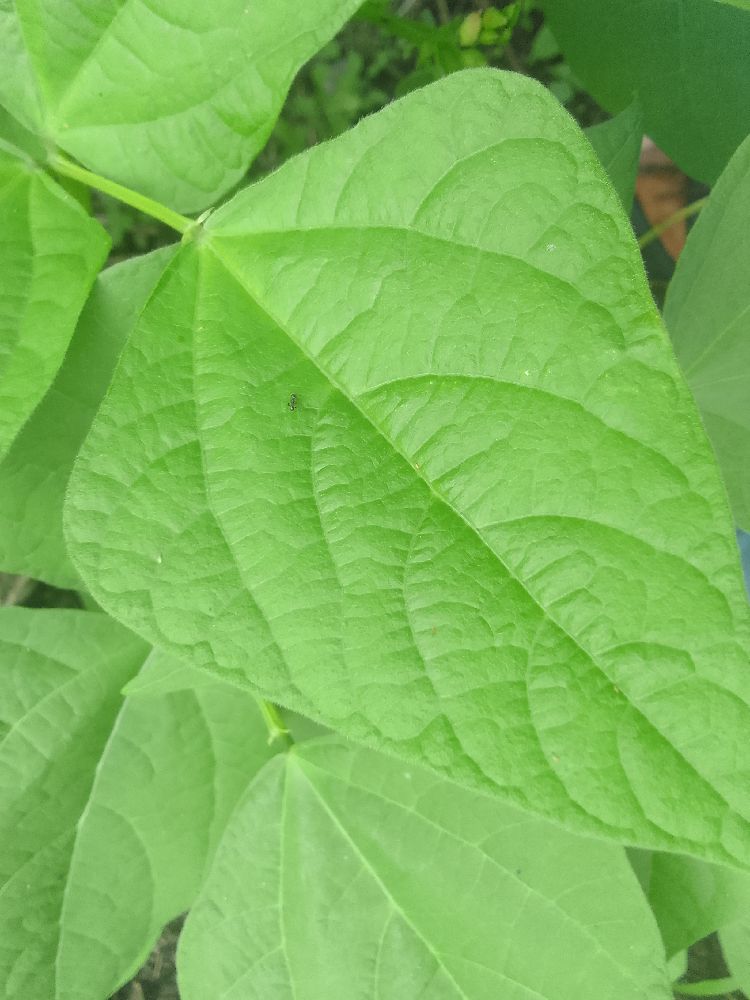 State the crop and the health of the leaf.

common bean, healthy
